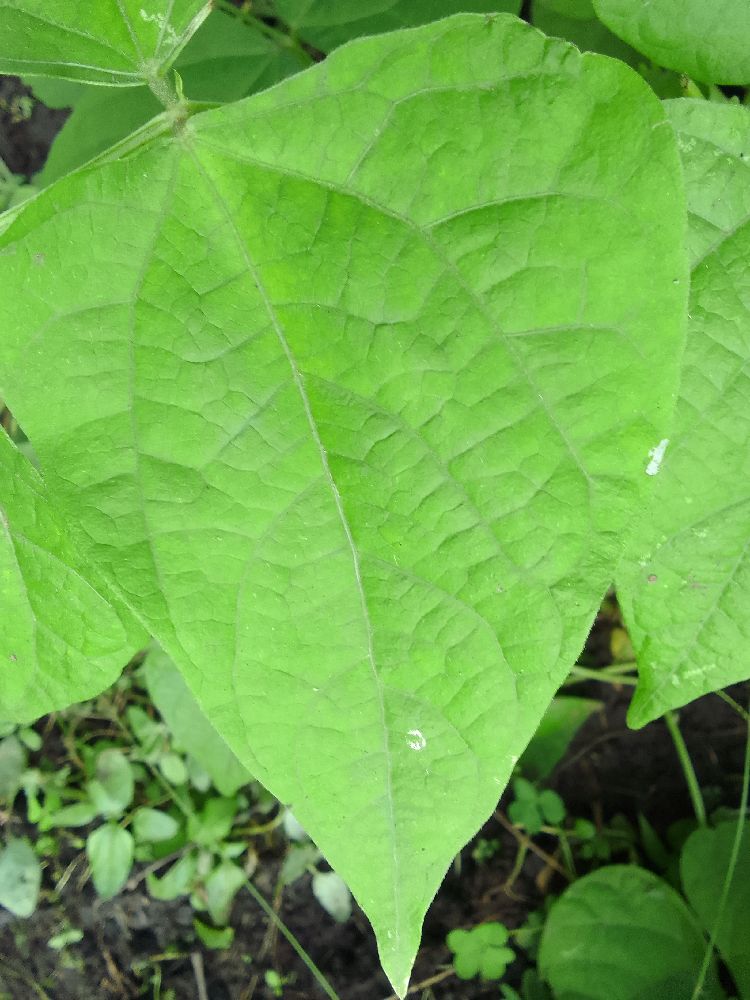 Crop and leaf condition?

common bean, healthy
